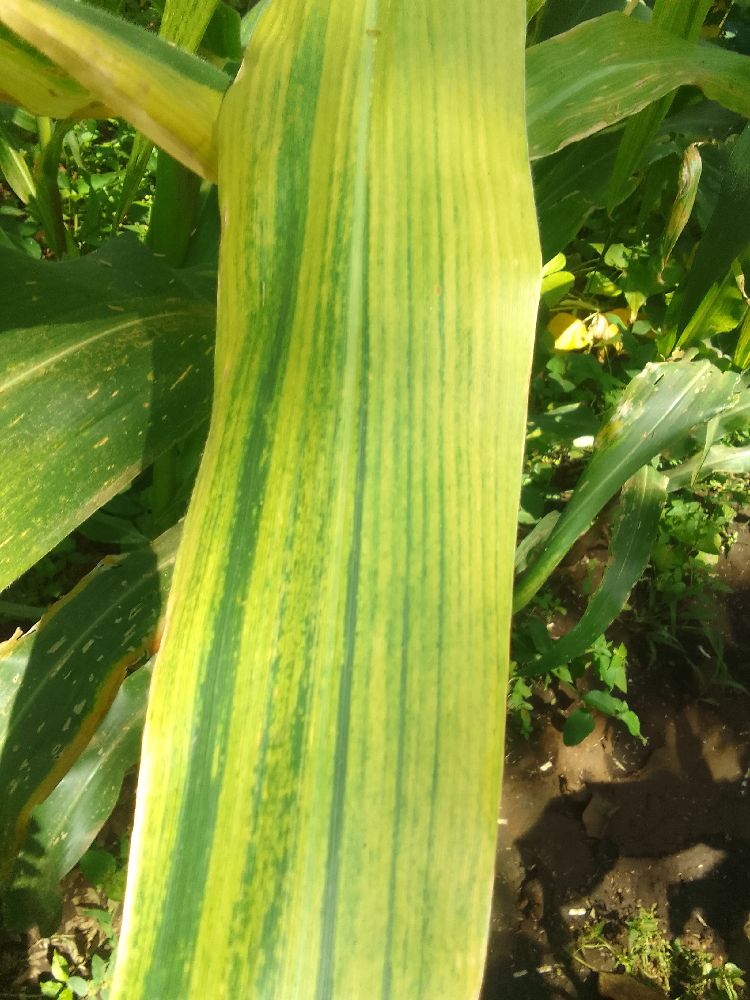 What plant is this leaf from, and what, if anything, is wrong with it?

maize, maize lethal necrosis
